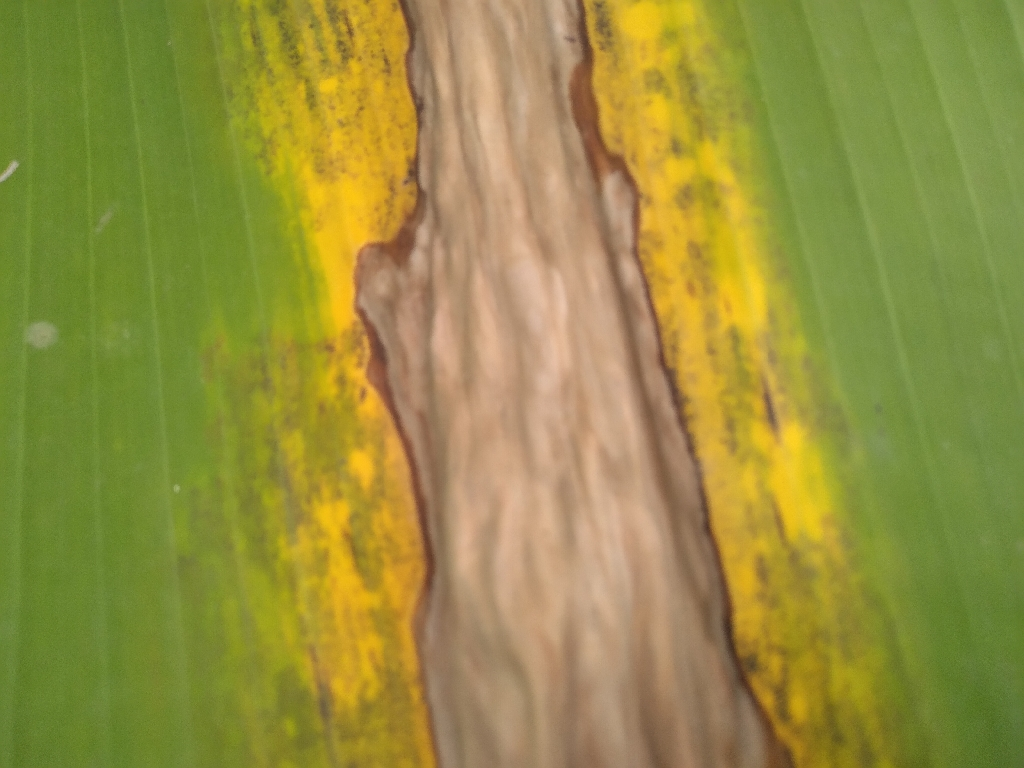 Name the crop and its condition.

banana, black sigatoka
